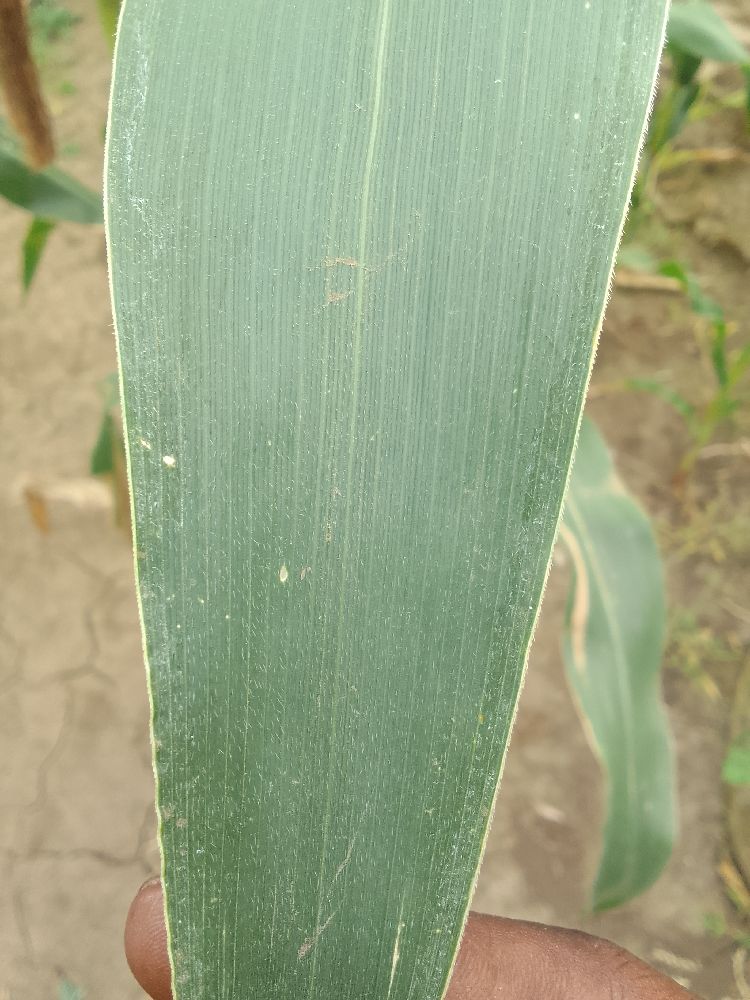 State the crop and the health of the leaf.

maize, healthy
